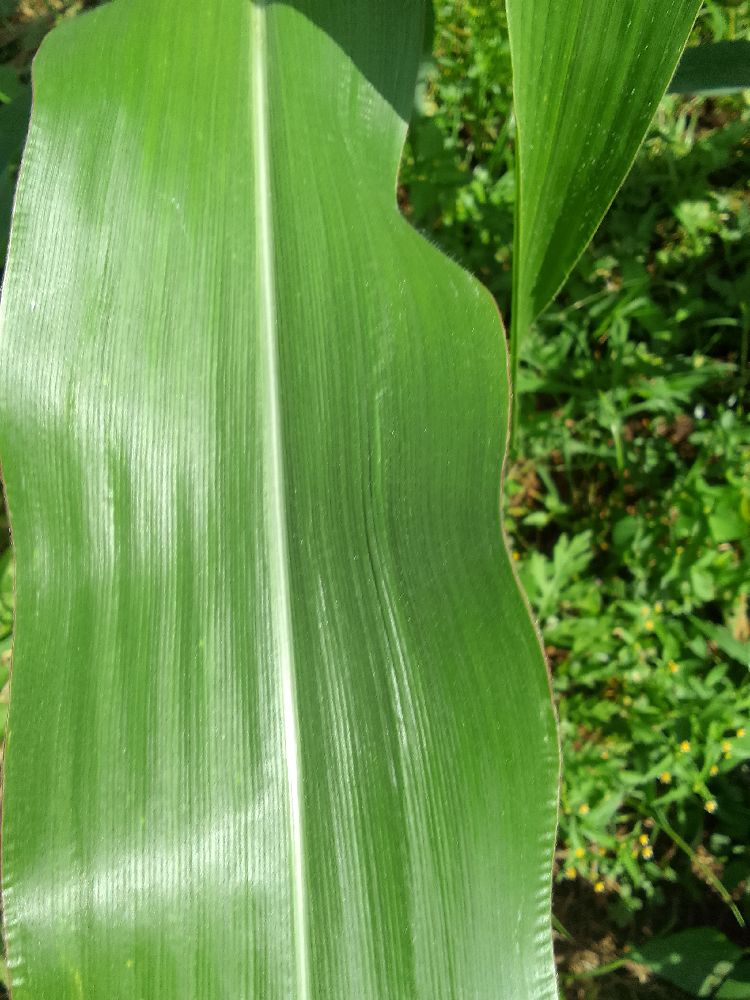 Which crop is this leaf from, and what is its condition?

maize, healthy
